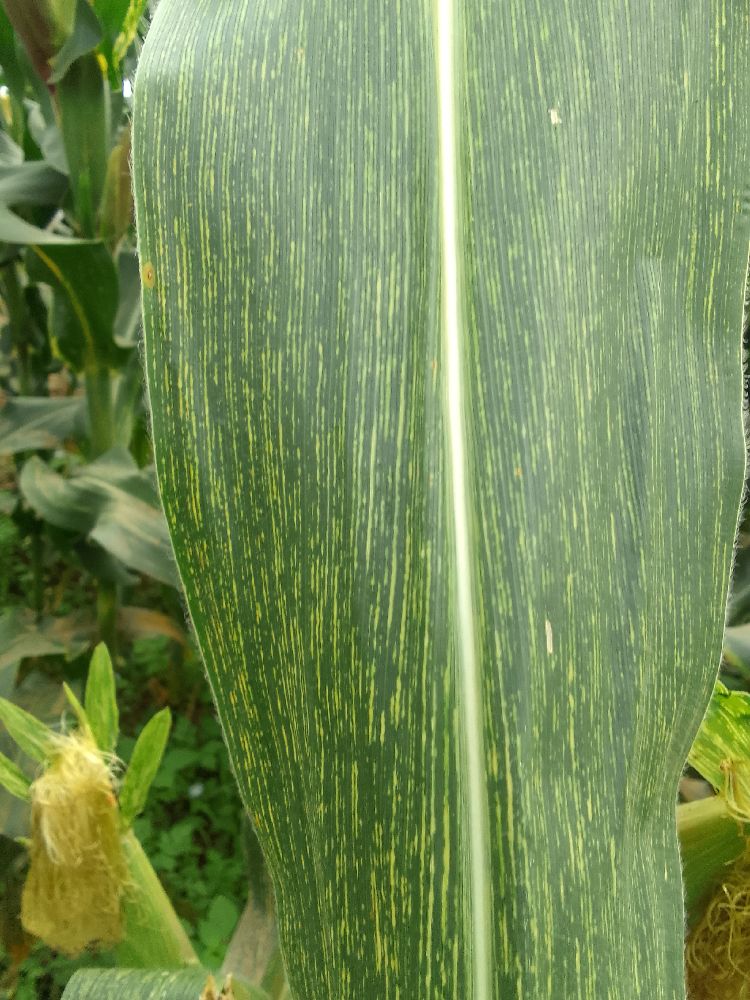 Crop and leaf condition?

maize, maize streak virus
